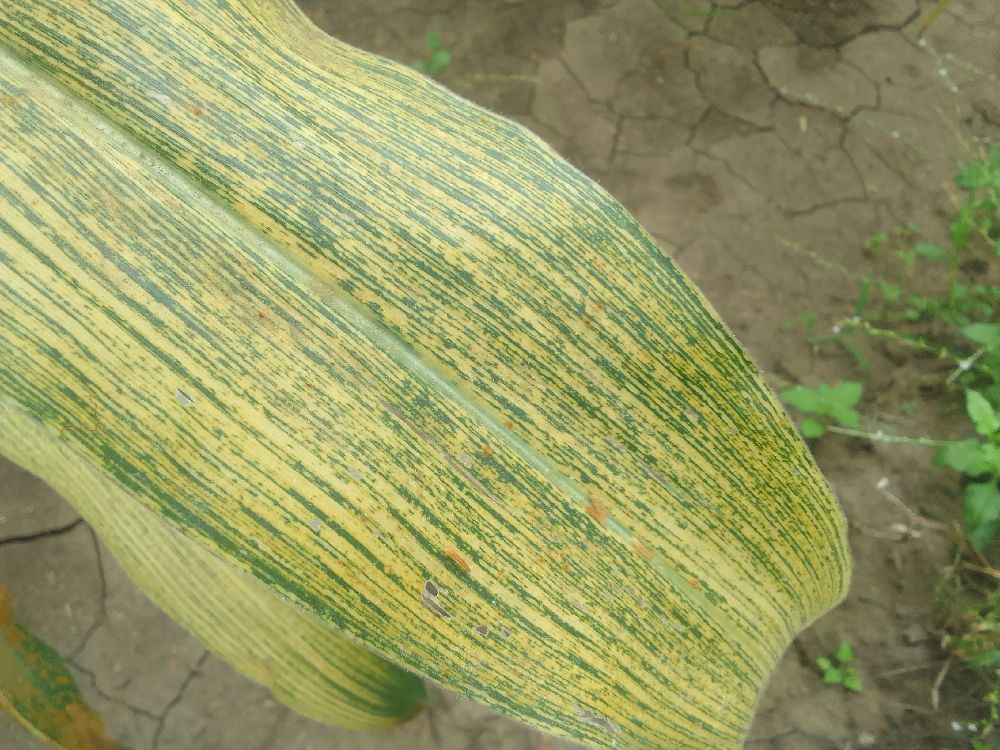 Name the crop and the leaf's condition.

maize, maize streak virus
